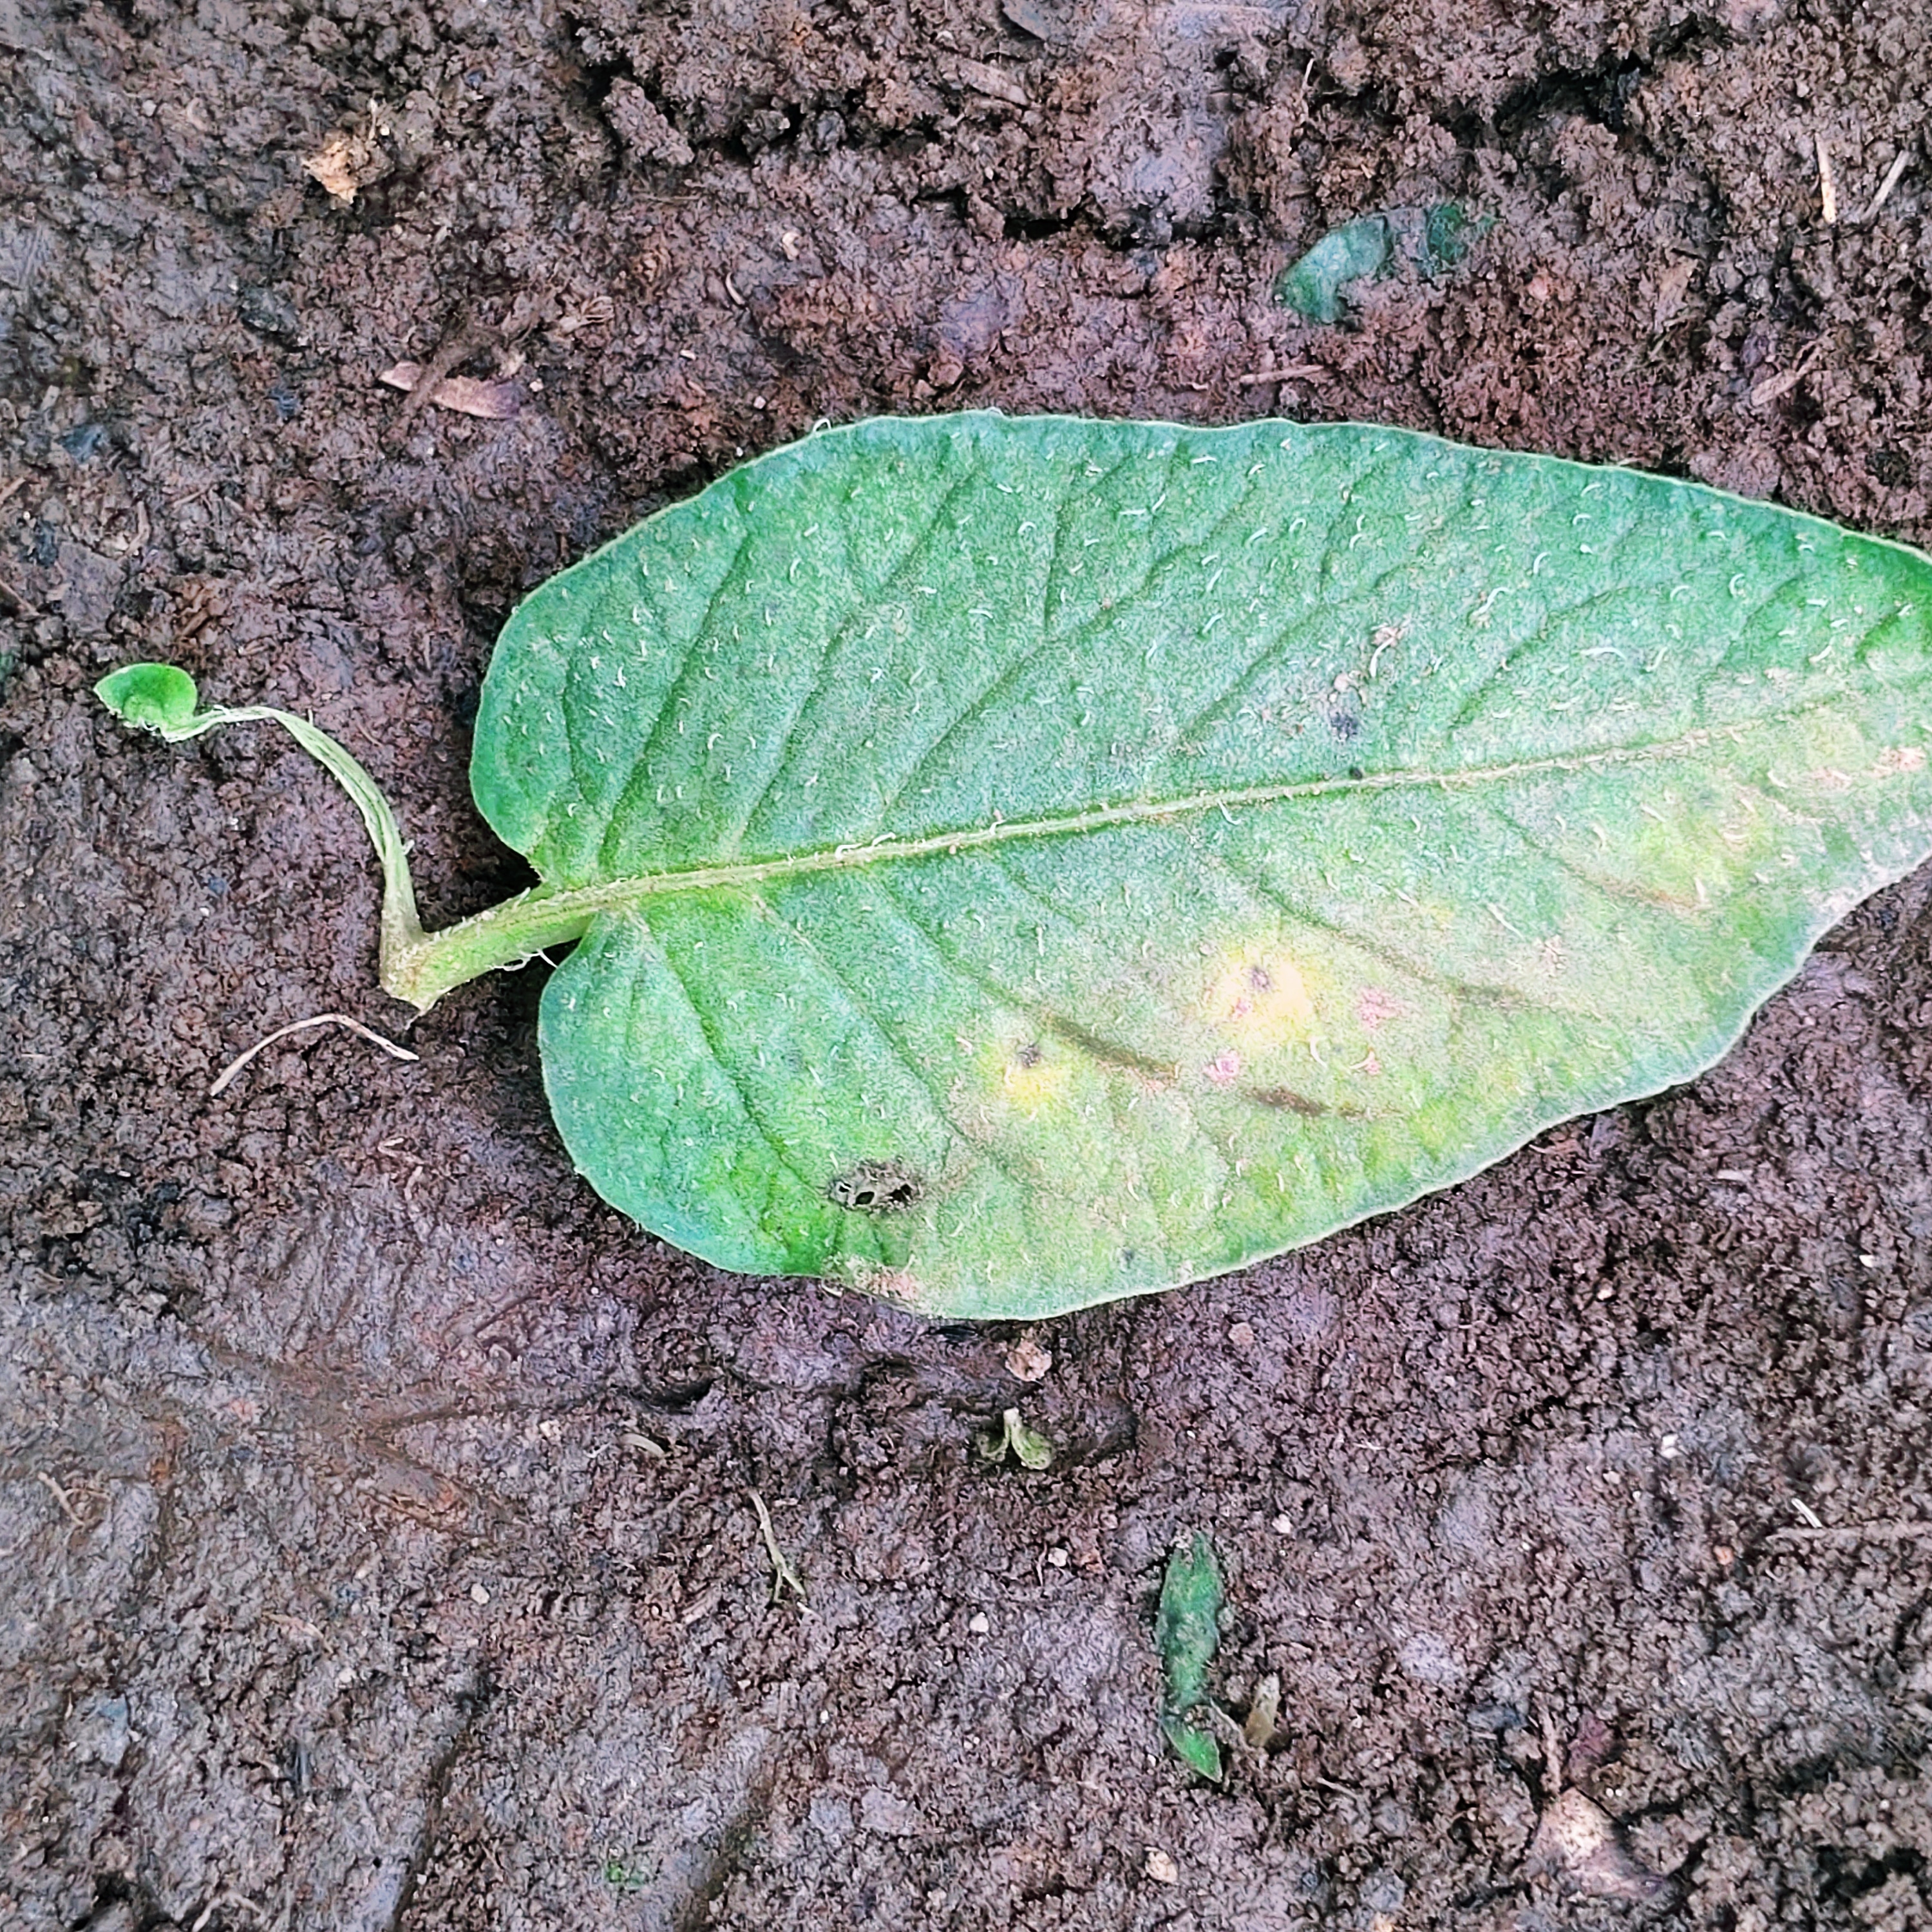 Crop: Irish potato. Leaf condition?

late blight
